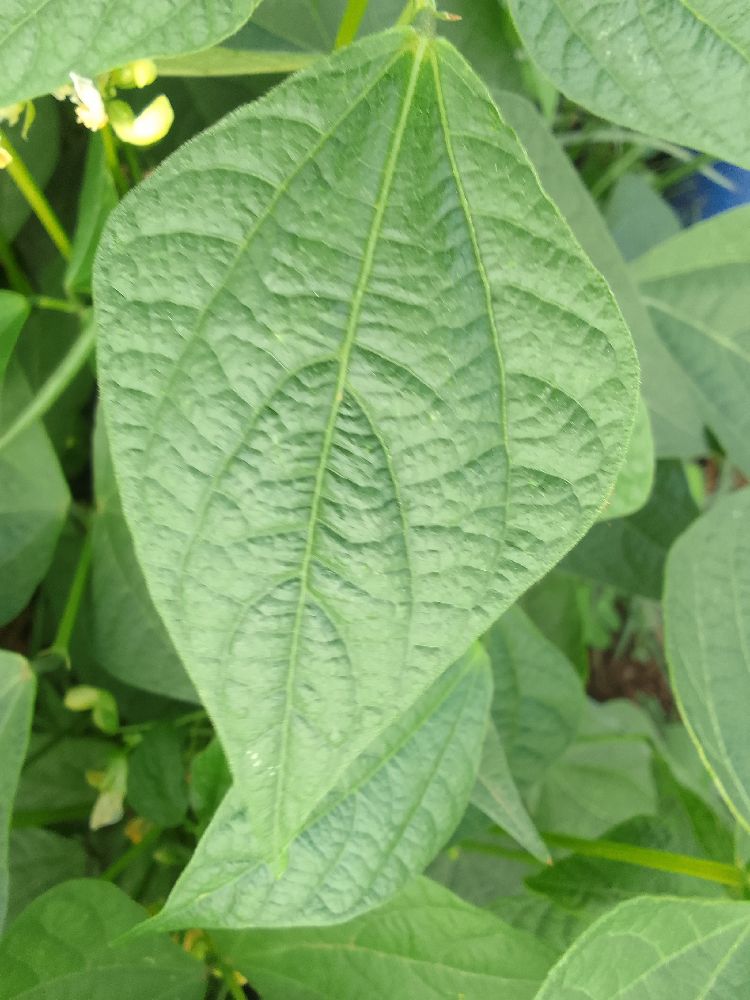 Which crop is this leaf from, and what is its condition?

common bean, healthy
